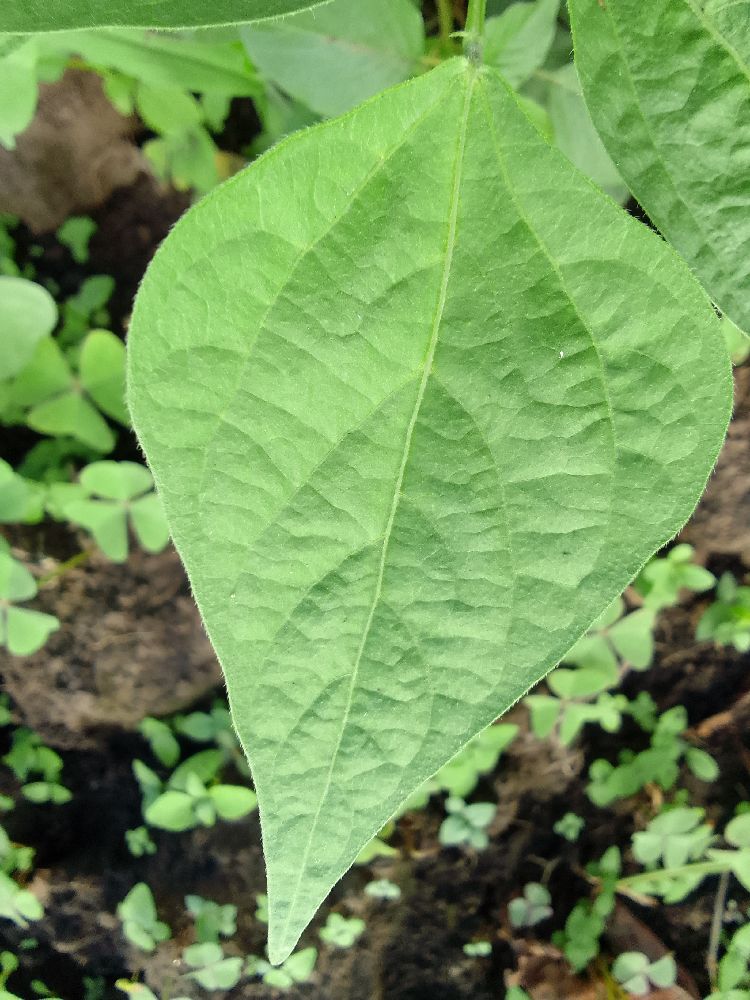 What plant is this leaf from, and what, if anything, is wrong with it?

common bean, healthy
